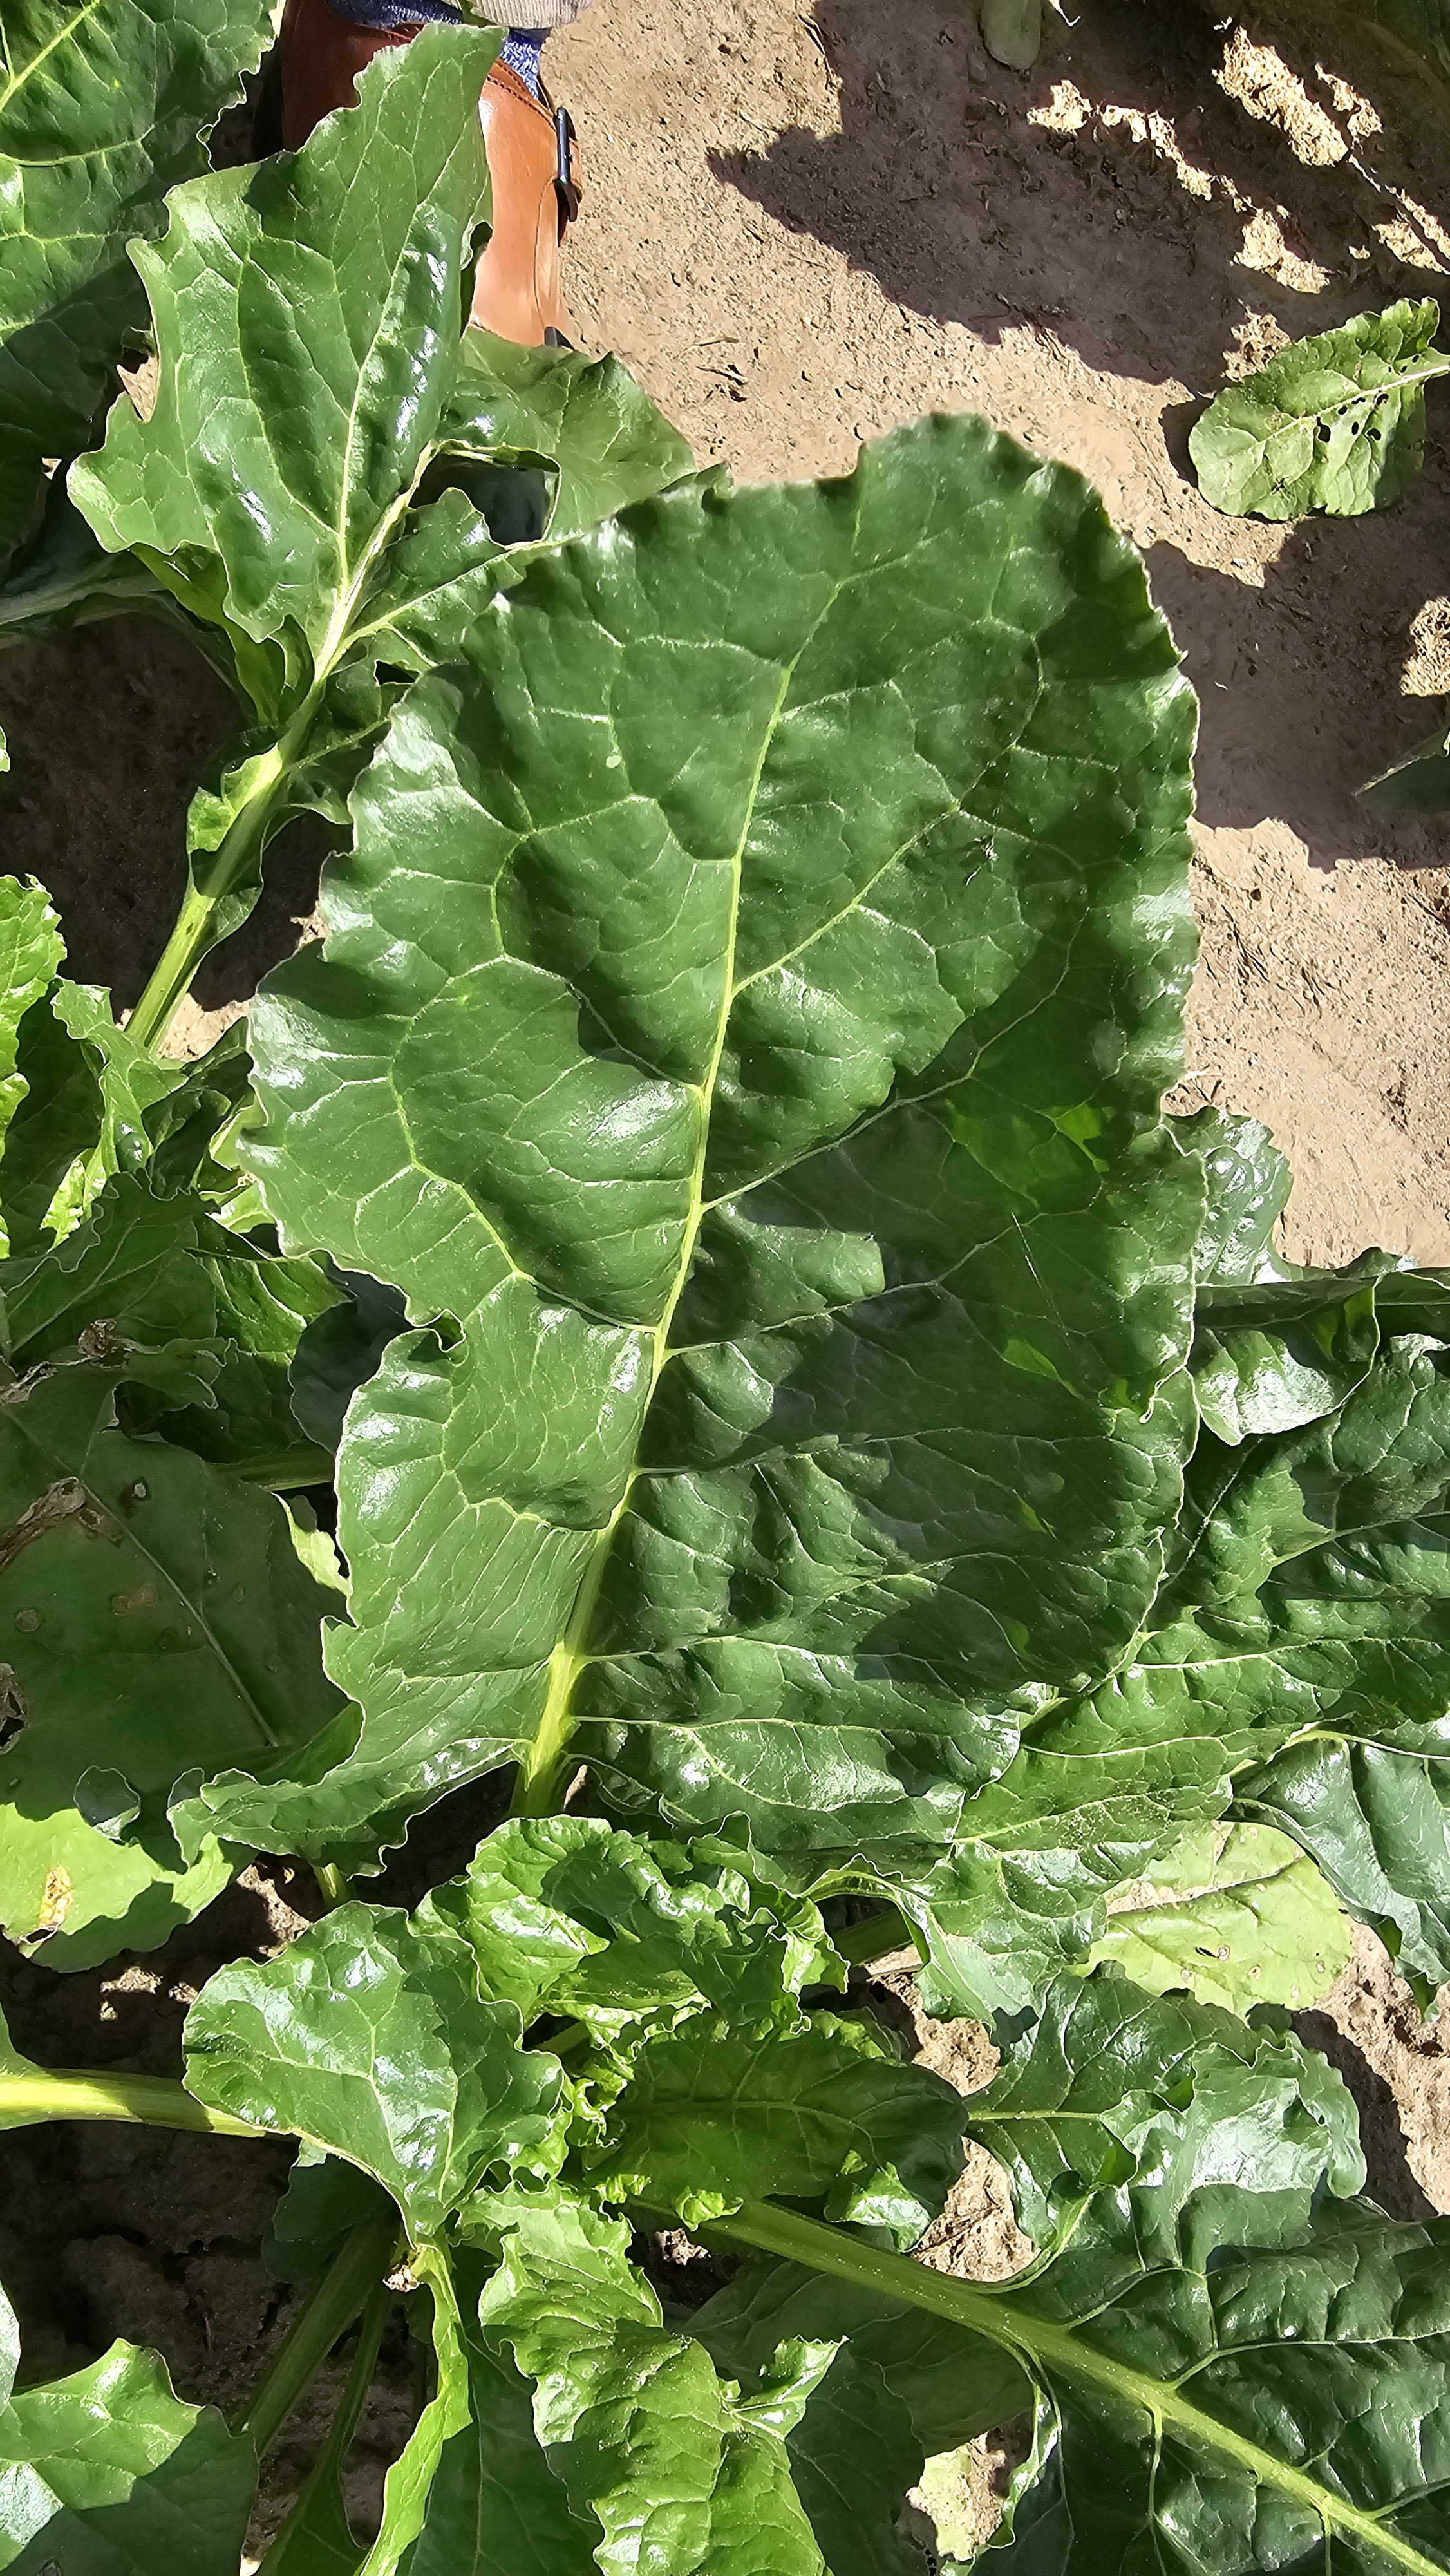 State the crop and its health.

beet, unaffected
